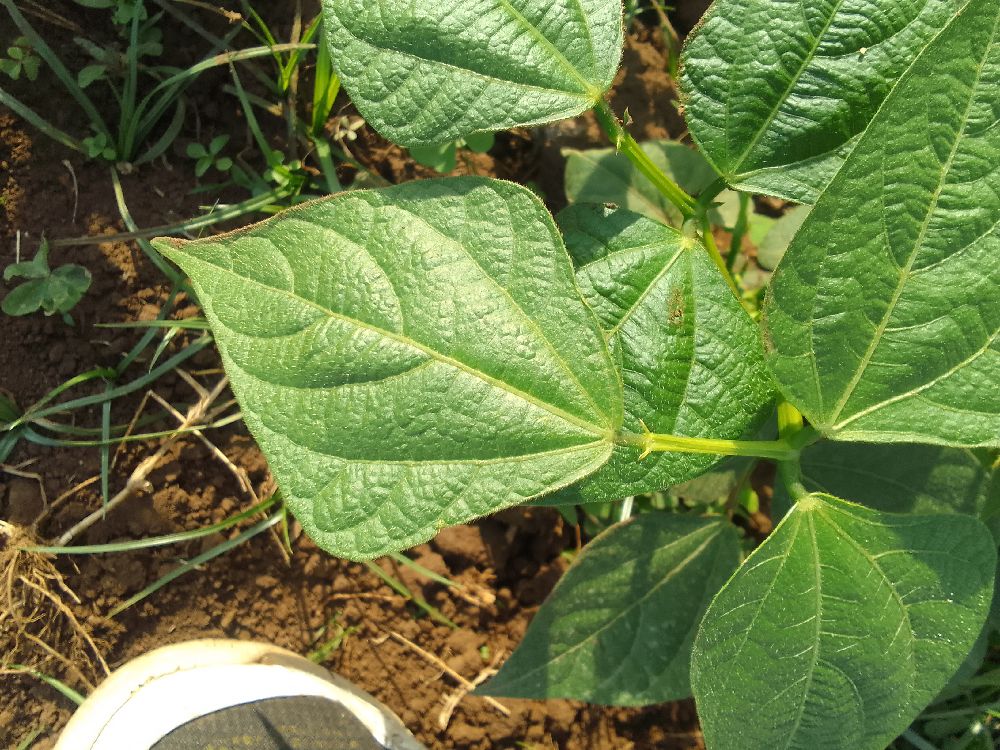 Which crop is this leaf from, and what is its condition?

common bean, healthy
